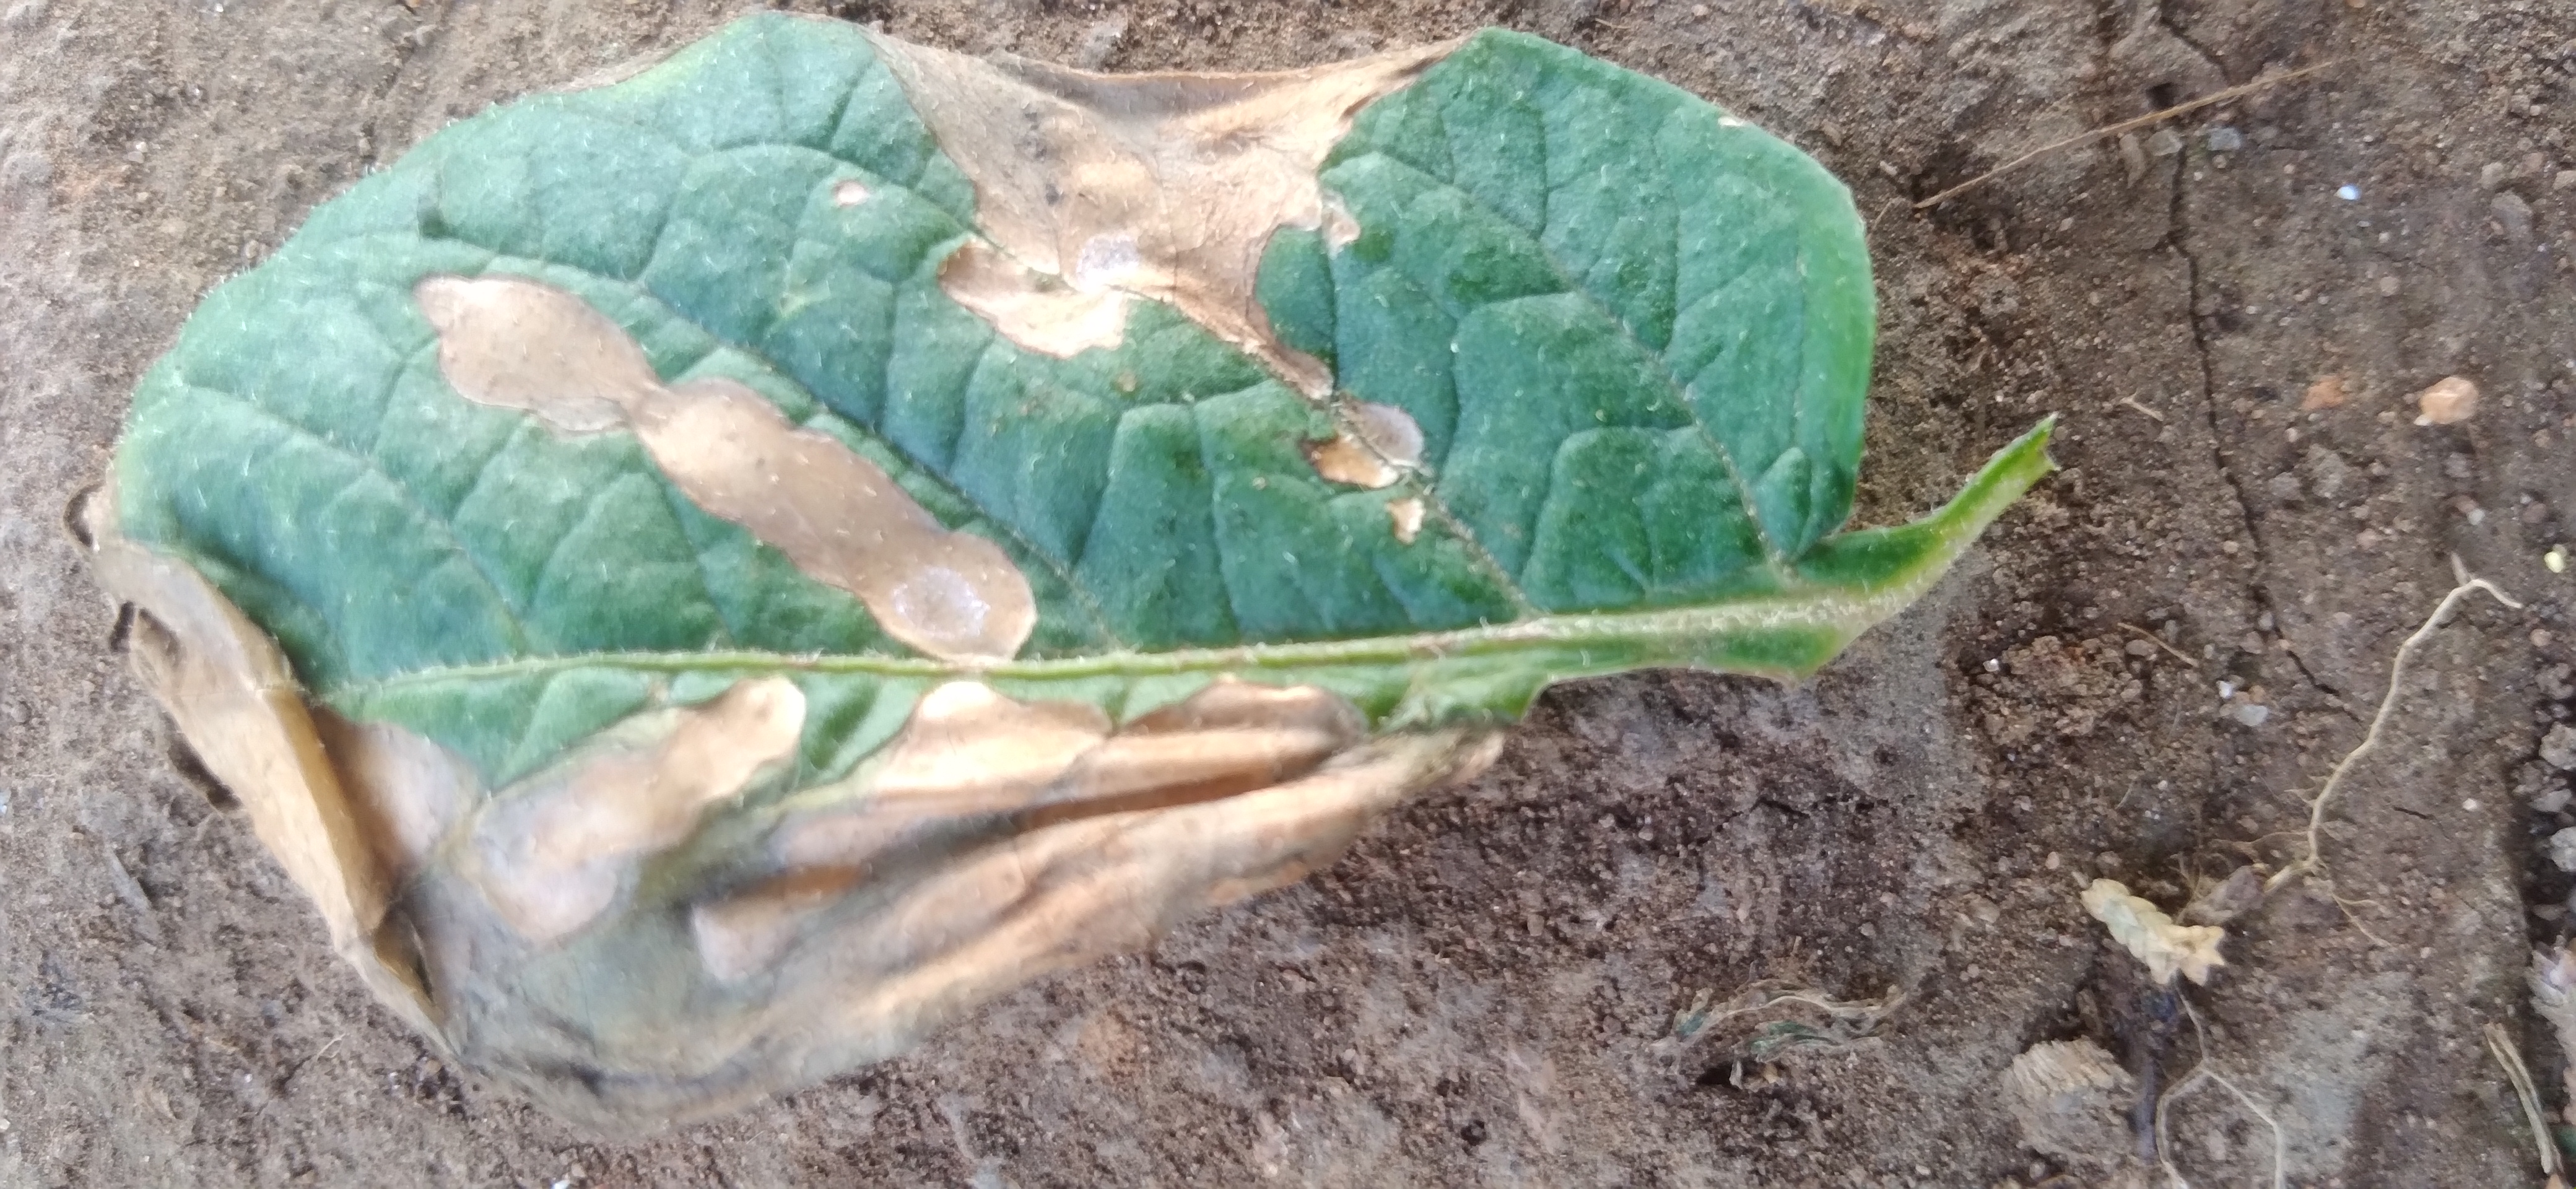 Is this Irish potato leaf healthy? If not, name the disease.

early blight
